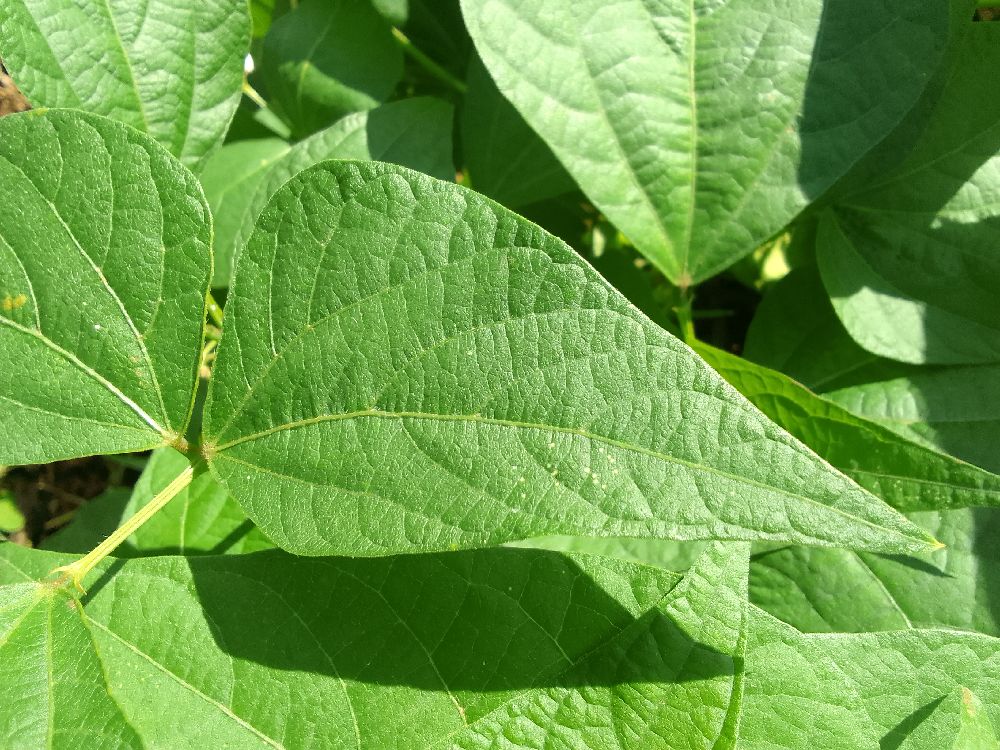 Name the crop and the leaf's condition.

common bean, healthy
